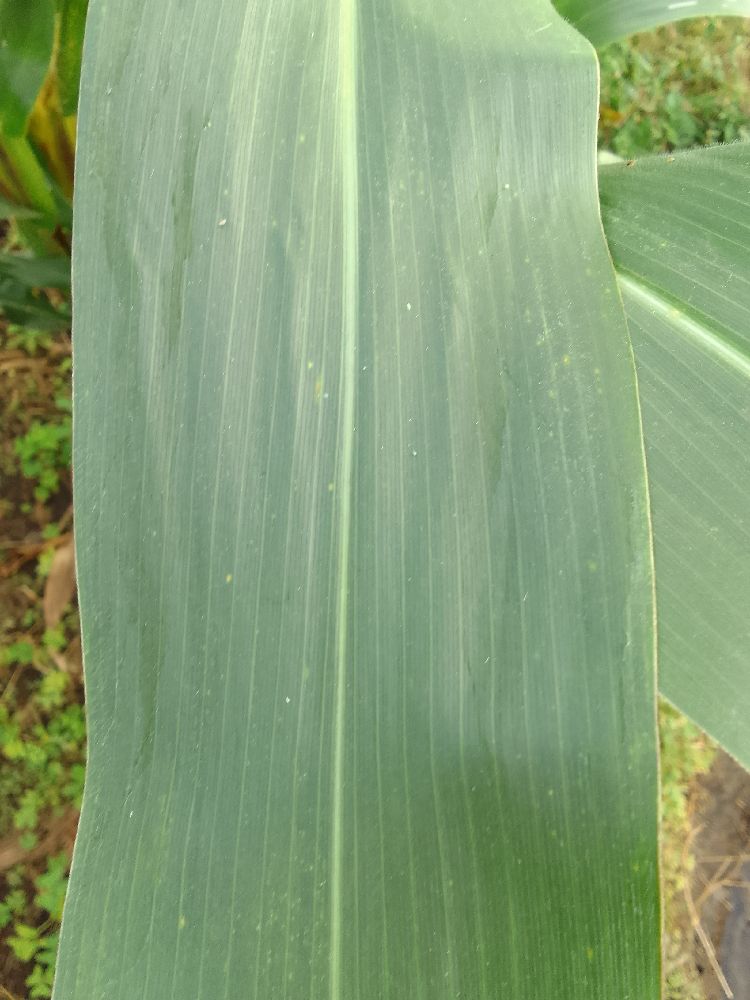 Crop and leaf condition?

maize, healthy
